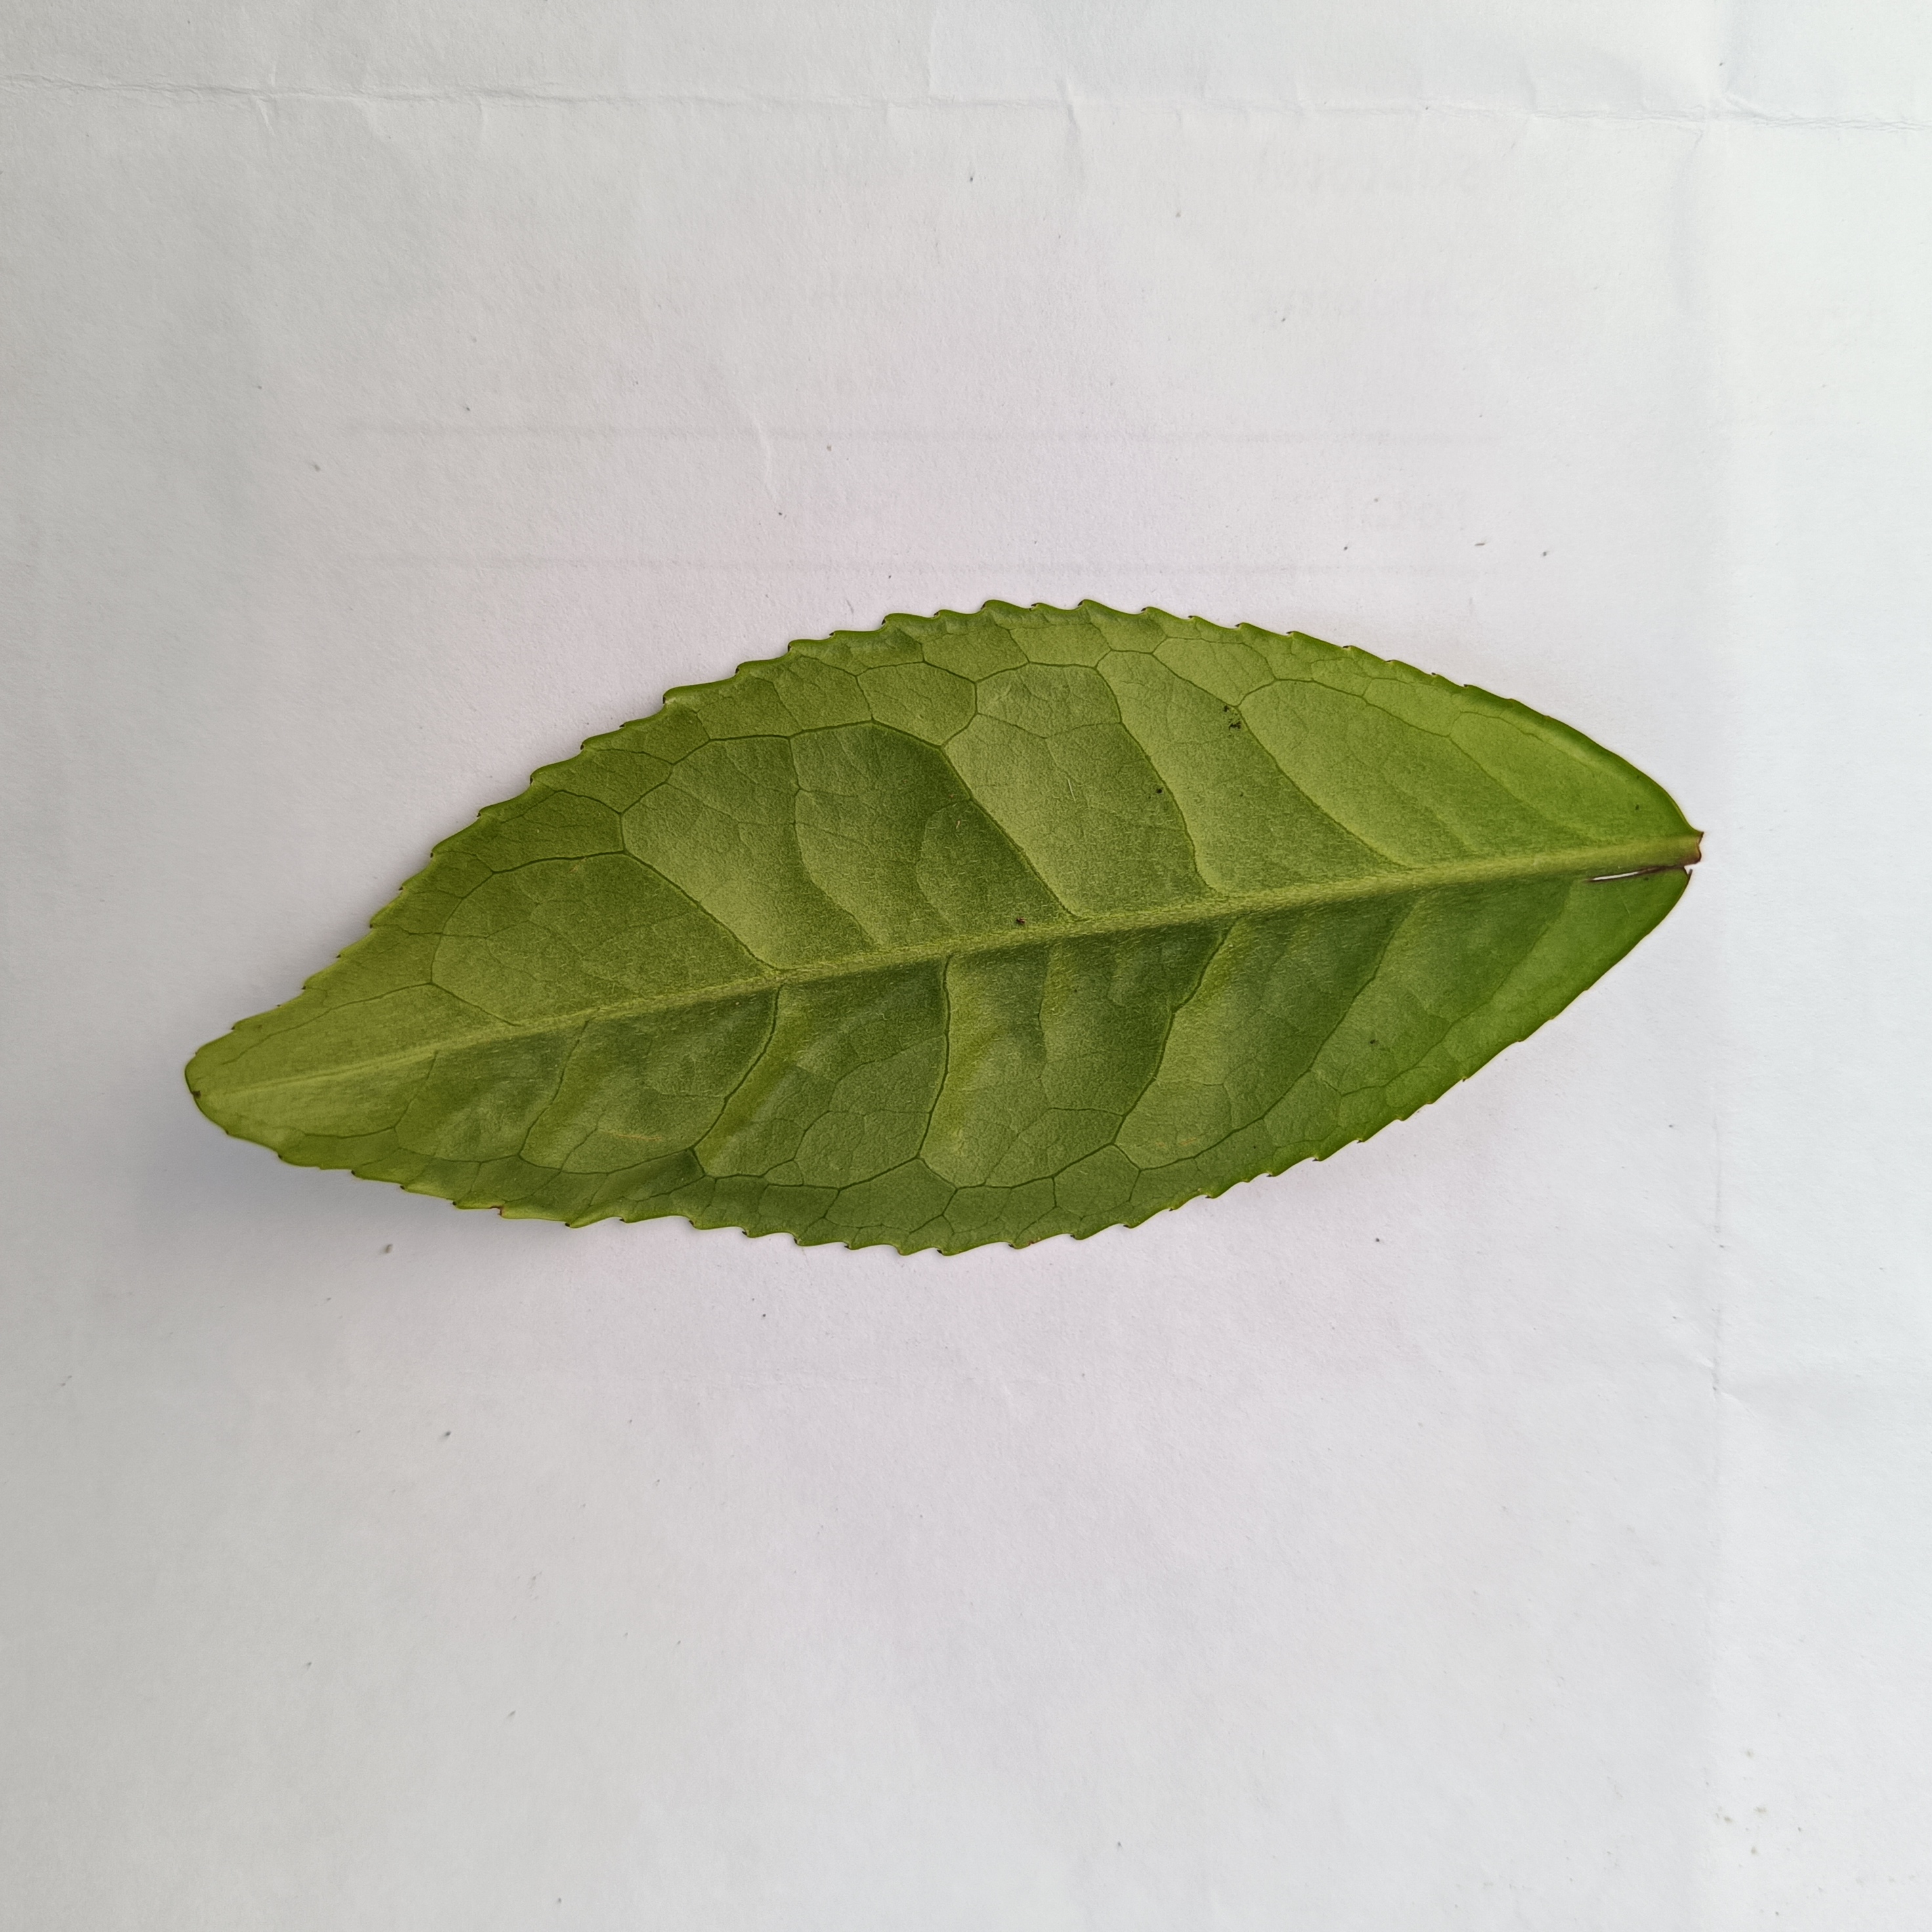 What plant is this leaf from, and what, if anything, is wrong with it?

tea, healthy
